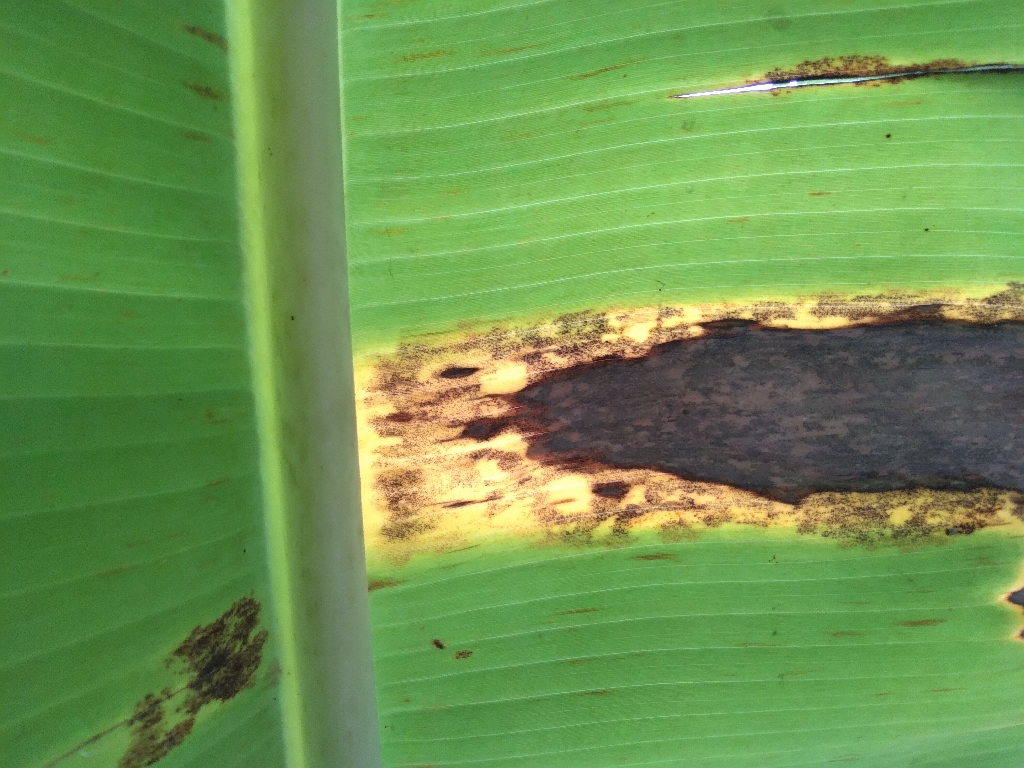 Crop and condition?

banana, black sigatoka
